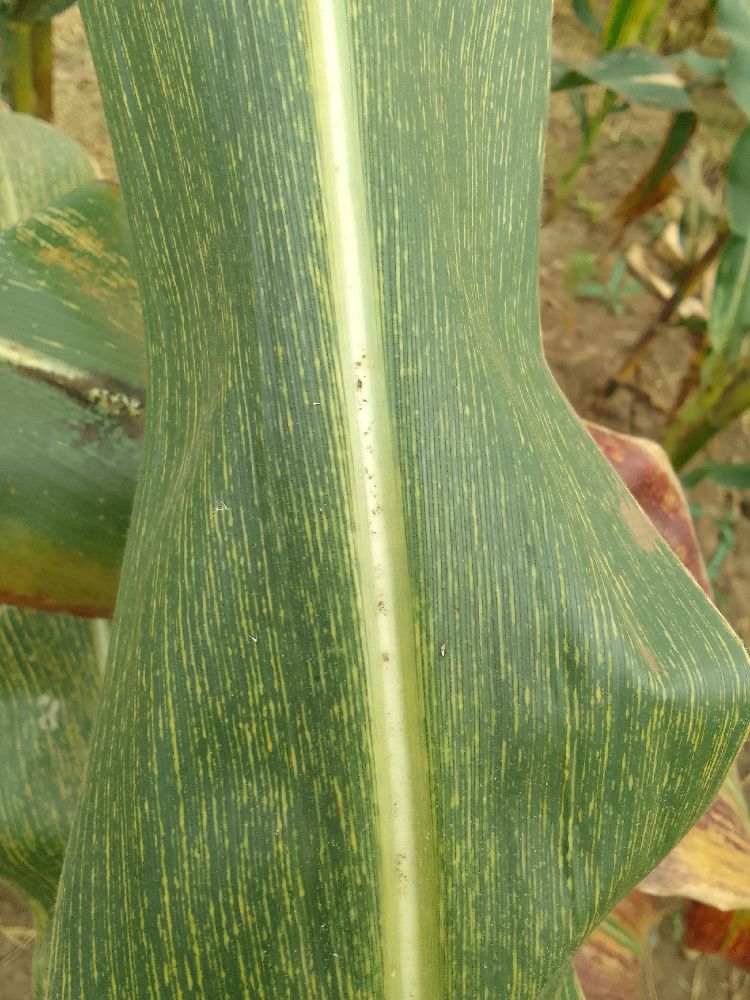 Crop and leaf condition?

maize, maize streak virus
